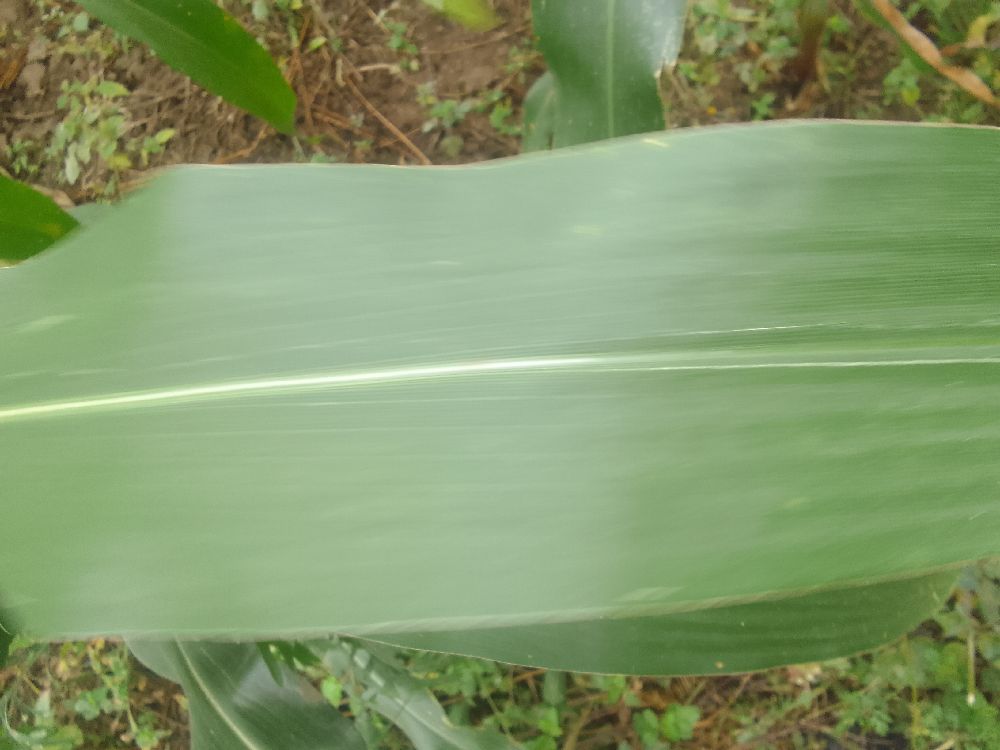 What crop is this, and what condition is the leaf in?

maize, healthy
